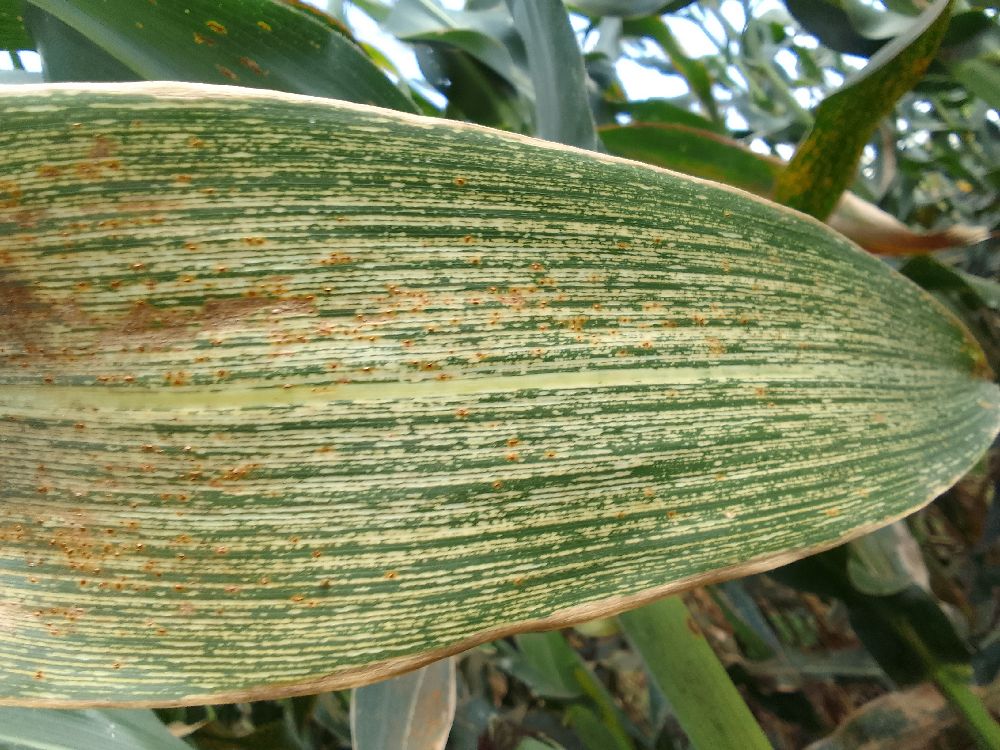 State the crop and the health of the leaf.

maize, maize streak virus
